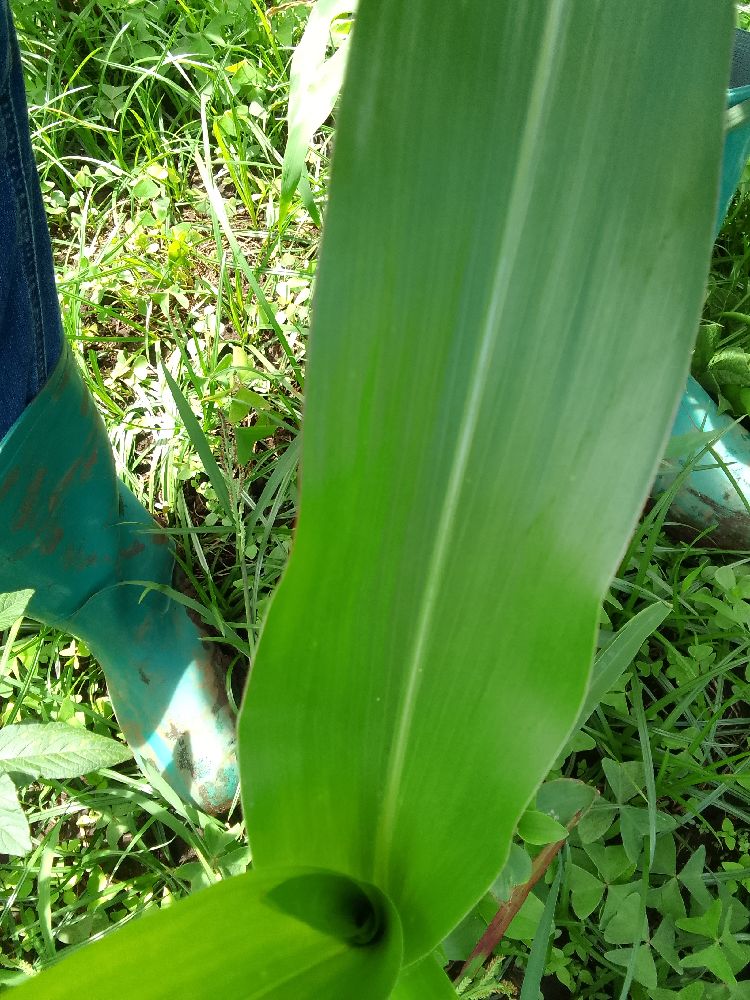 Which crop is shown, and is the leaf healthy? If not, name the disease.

maize, healthy
